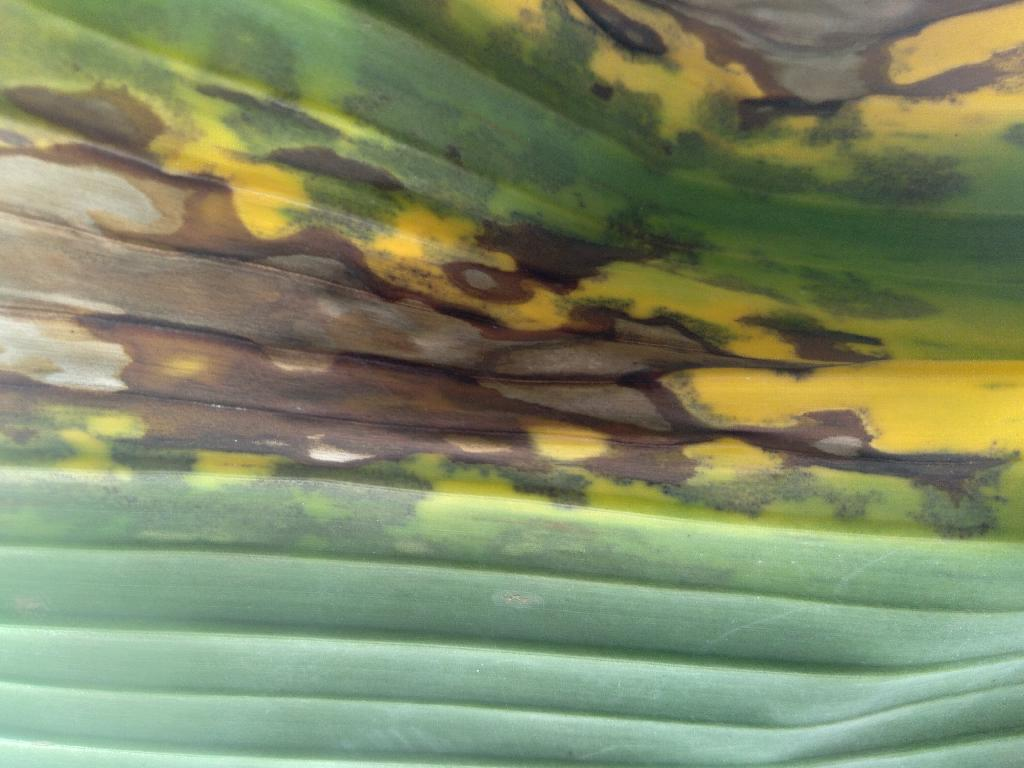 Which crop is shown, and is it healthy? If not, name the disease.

banana, black sigatoka
